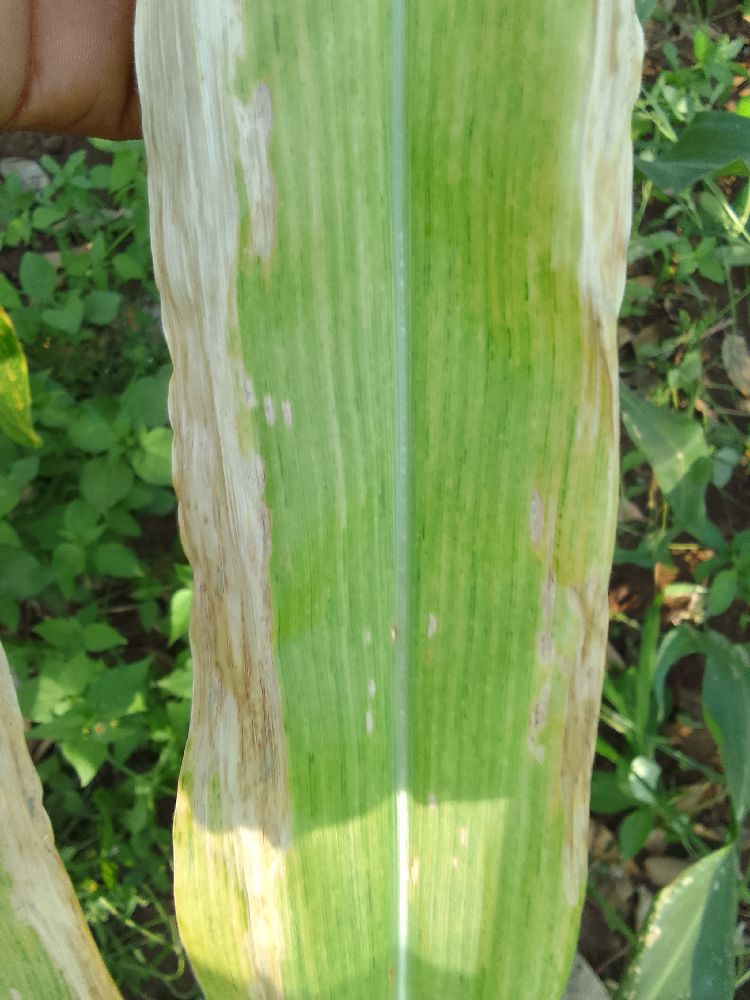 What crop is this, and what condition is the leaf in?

maize, maize lethal necrosis
